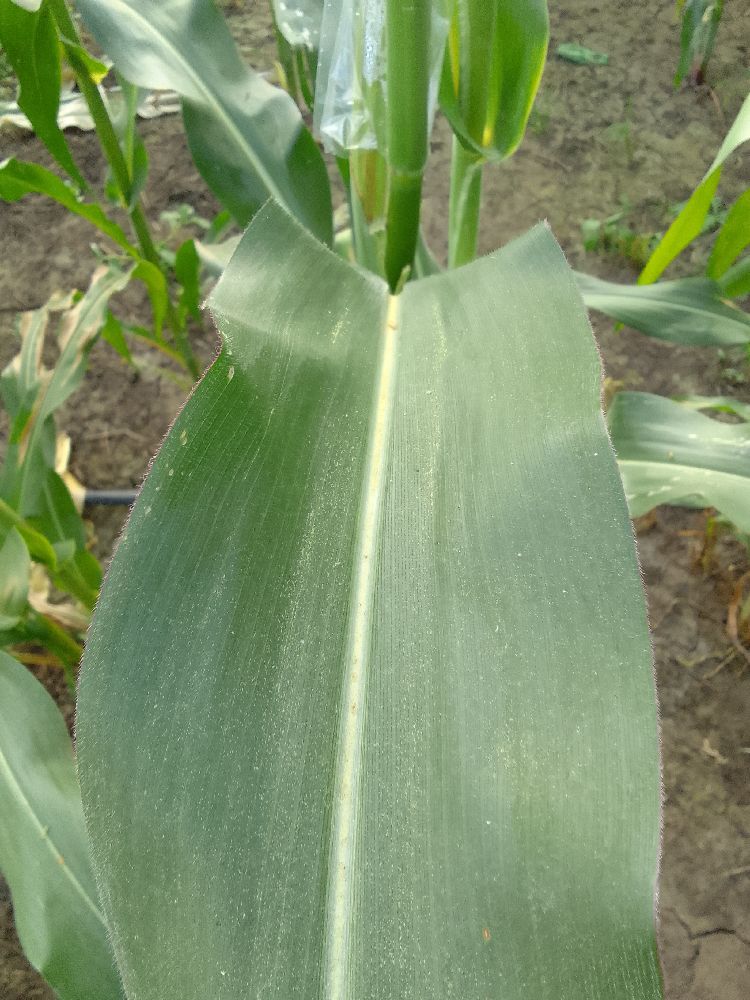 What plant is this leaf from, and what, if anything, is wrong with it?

maize, healthy
